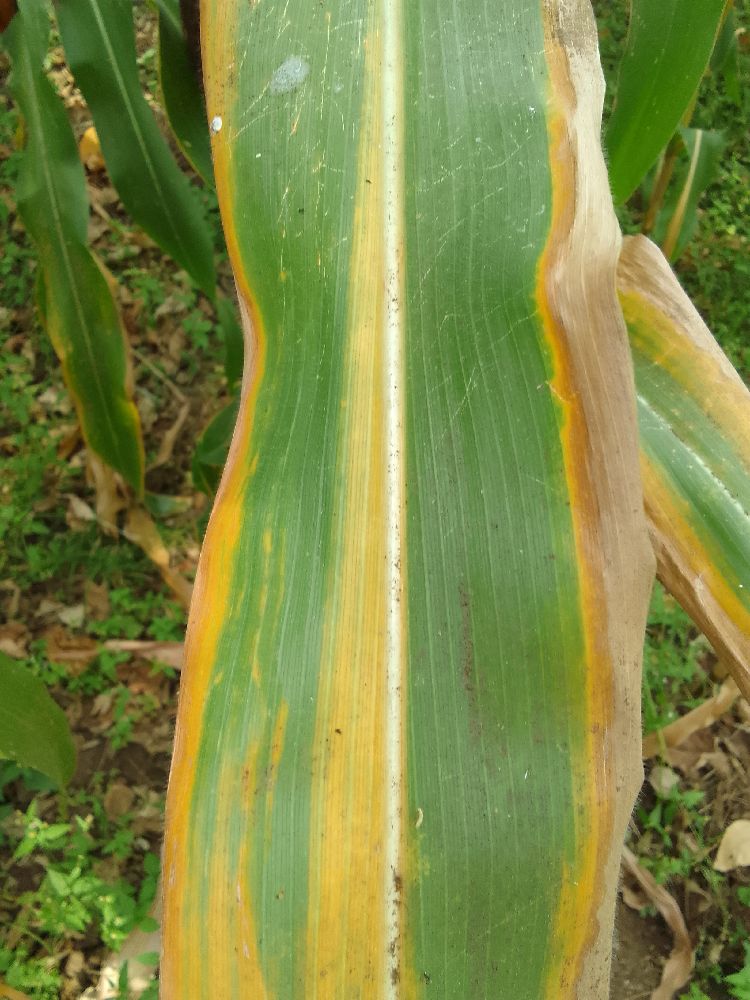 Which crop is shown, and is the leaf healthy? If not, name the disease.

maize, maize lethal necrosis
